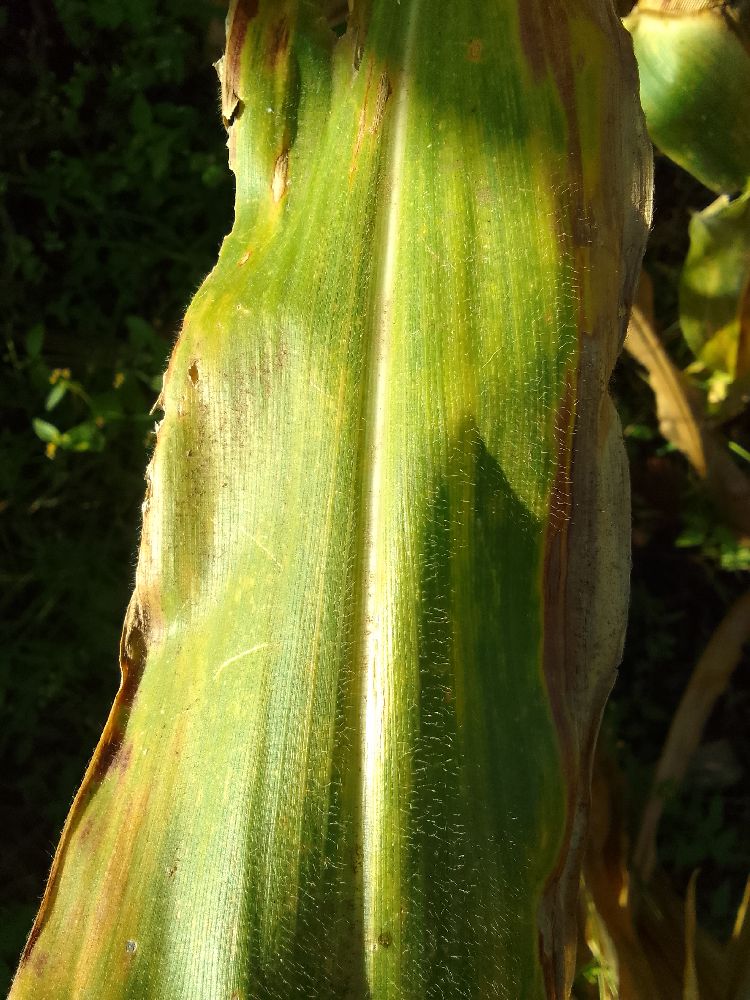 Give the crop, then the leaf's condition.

maize, maize lethal necrosis
